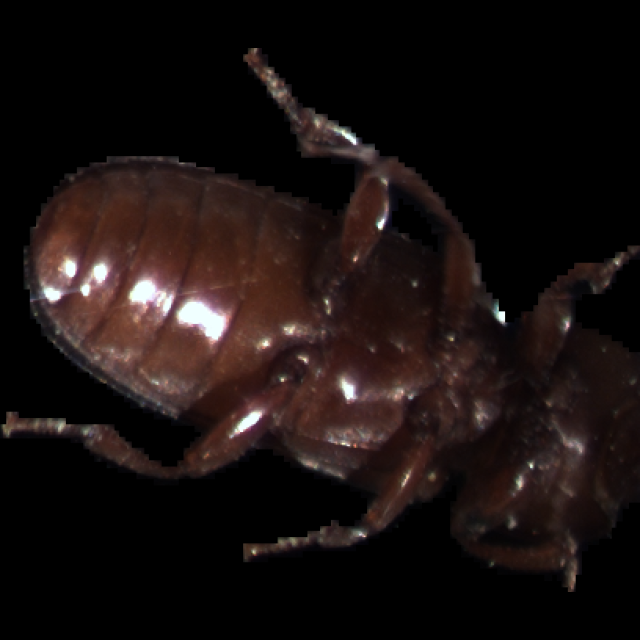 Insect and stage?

mealworm beetle
